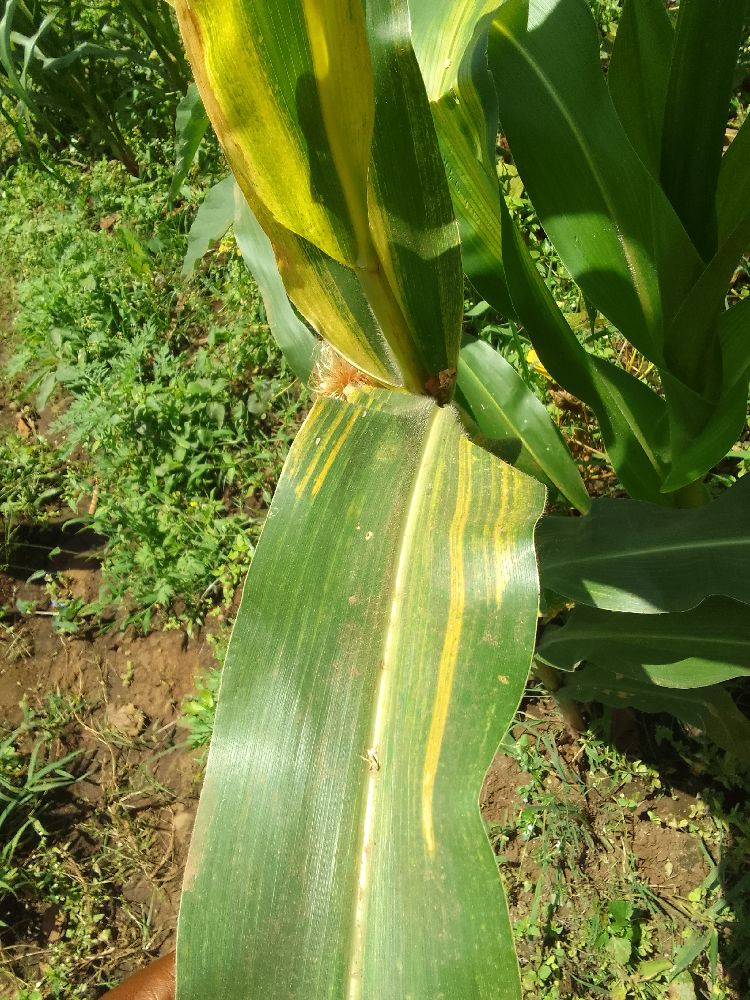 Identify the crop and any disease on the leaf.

maize, maize lethal necrosis
